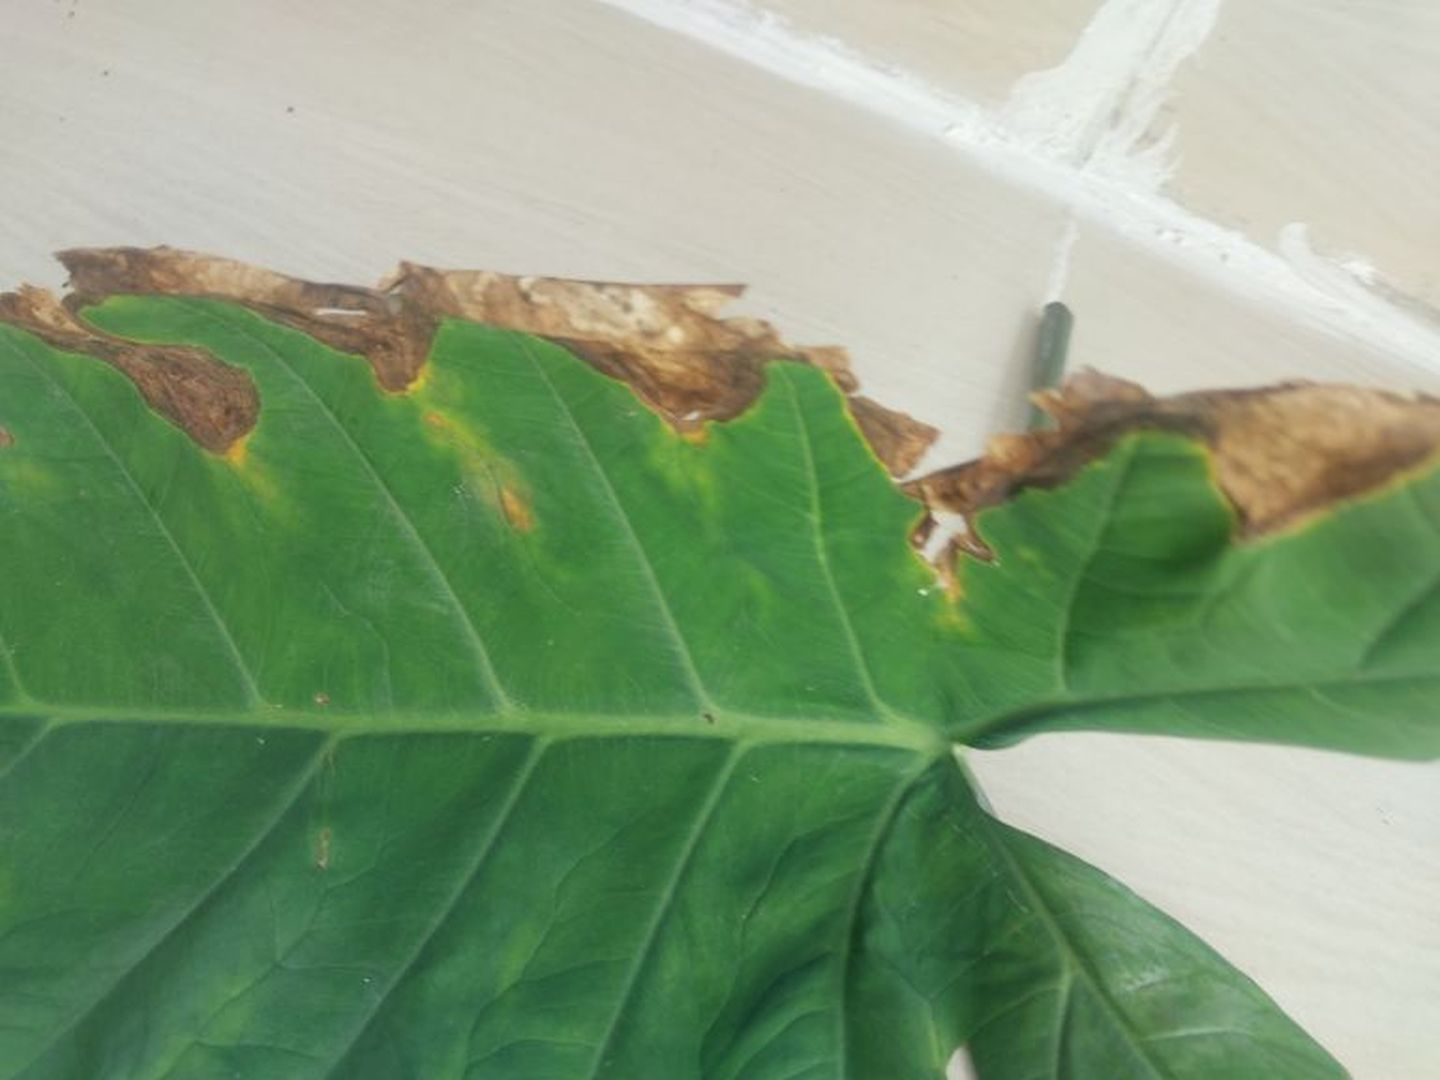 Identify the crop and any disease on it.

taro, leaf blight
